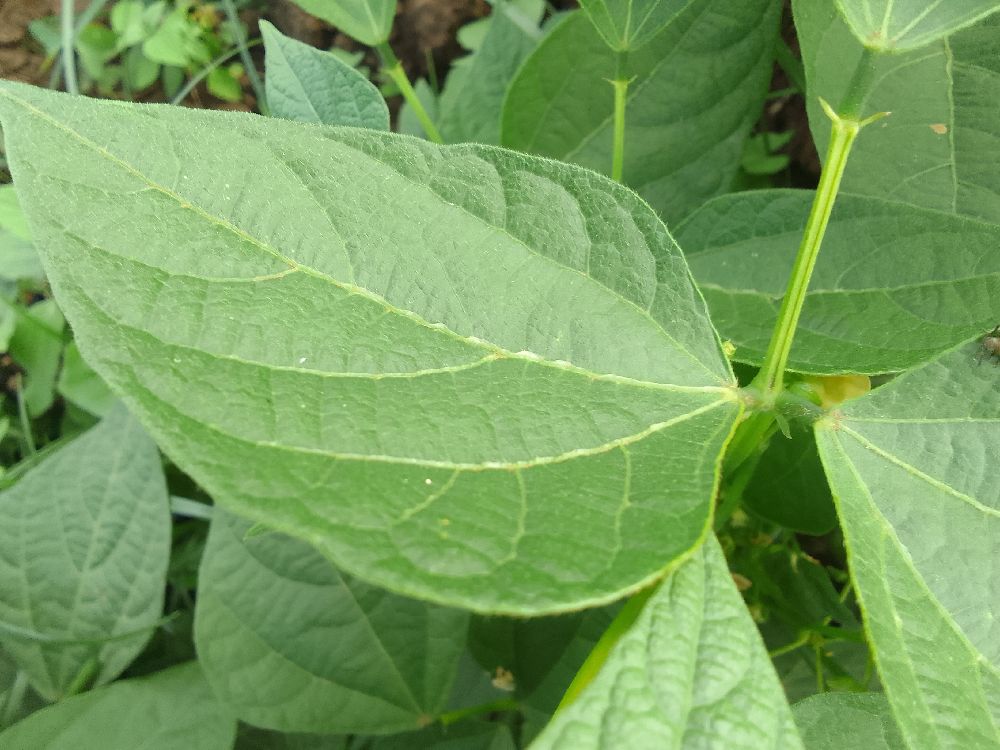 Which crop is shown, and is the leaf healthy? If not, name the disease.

common bean, healthy
